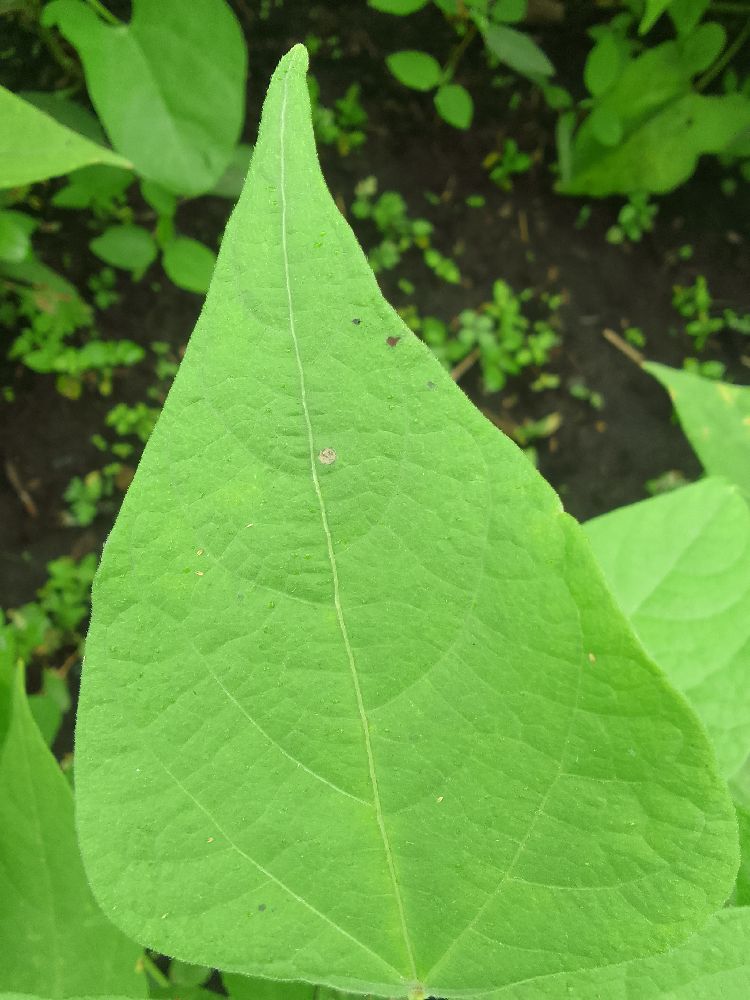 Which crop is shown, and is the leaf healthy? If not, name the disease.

common bean, healthy
